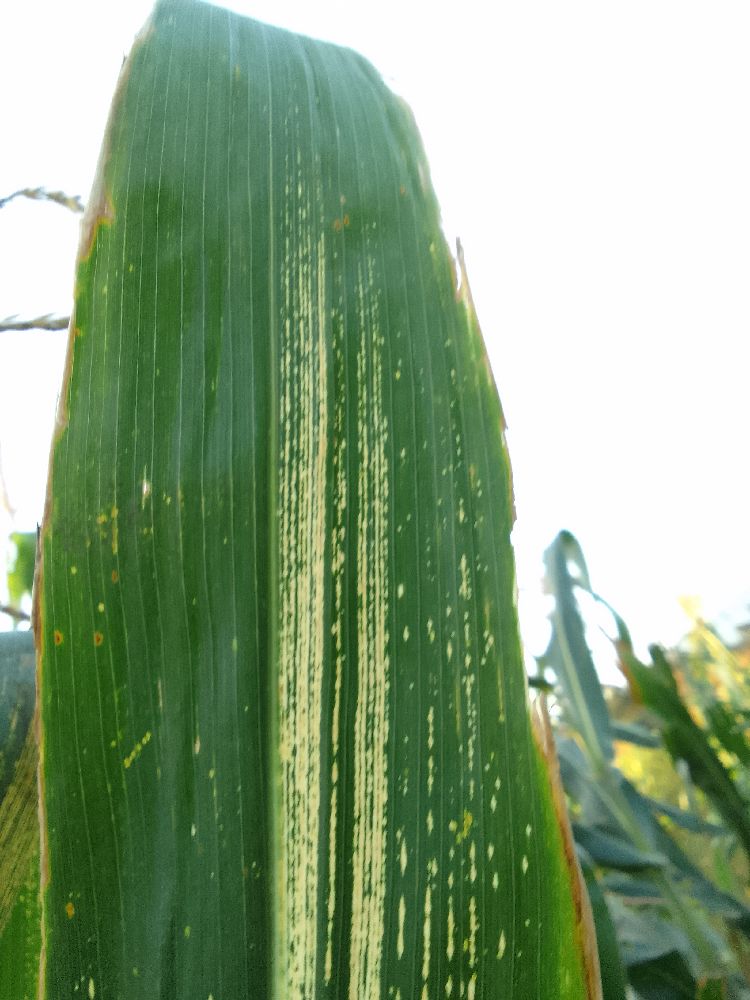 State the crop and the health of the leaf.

maize, maize streak virus
